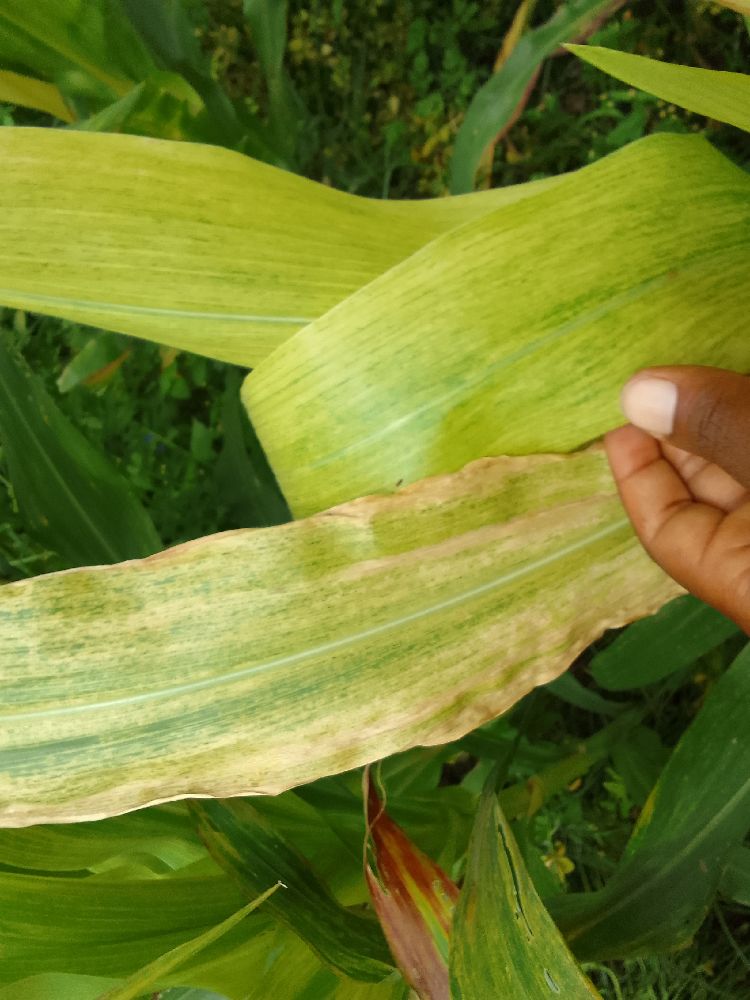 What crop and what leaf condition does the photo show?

maize, maize lethal necrosis
